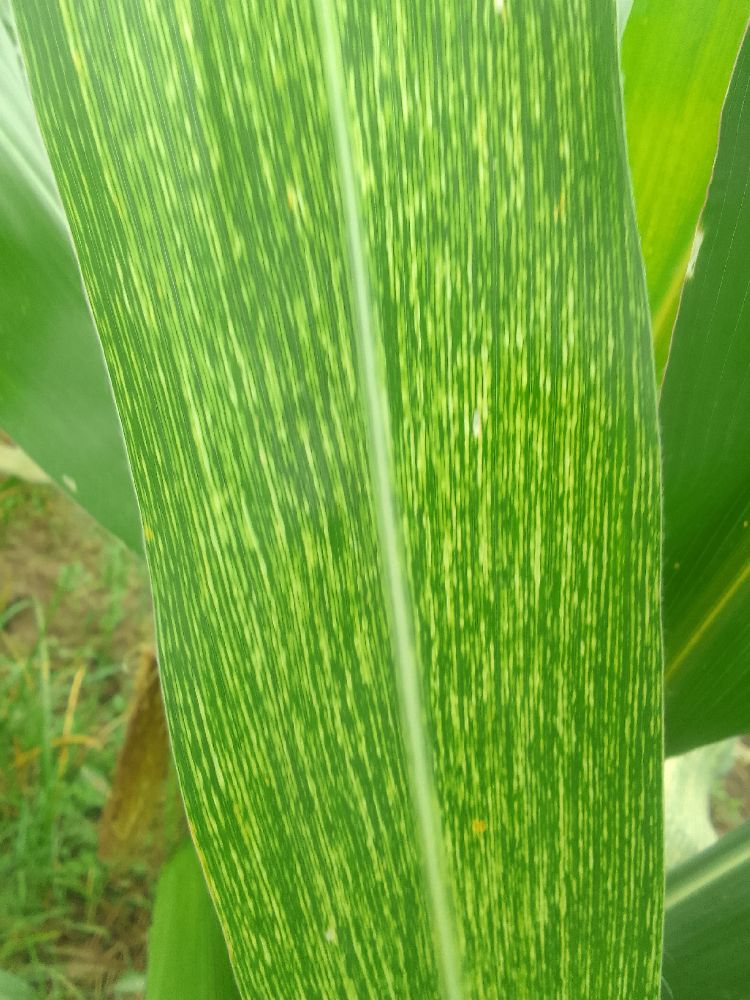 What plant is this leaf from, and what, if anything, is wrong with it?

maize, maize streak virus
